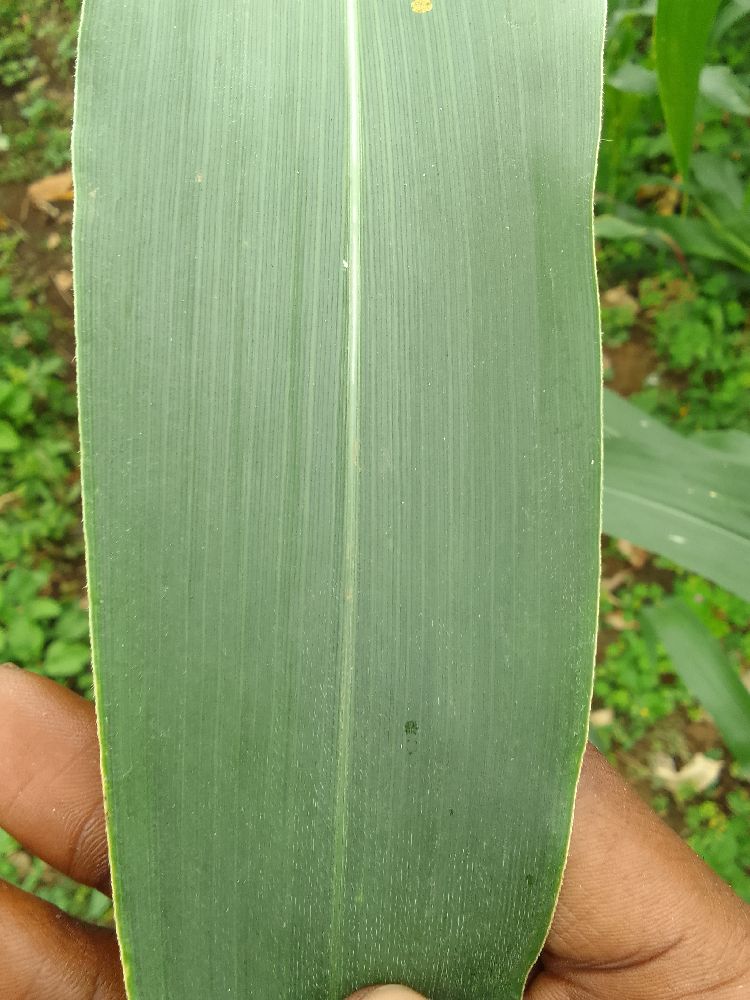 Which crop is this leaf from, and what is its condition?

maize, healthy
